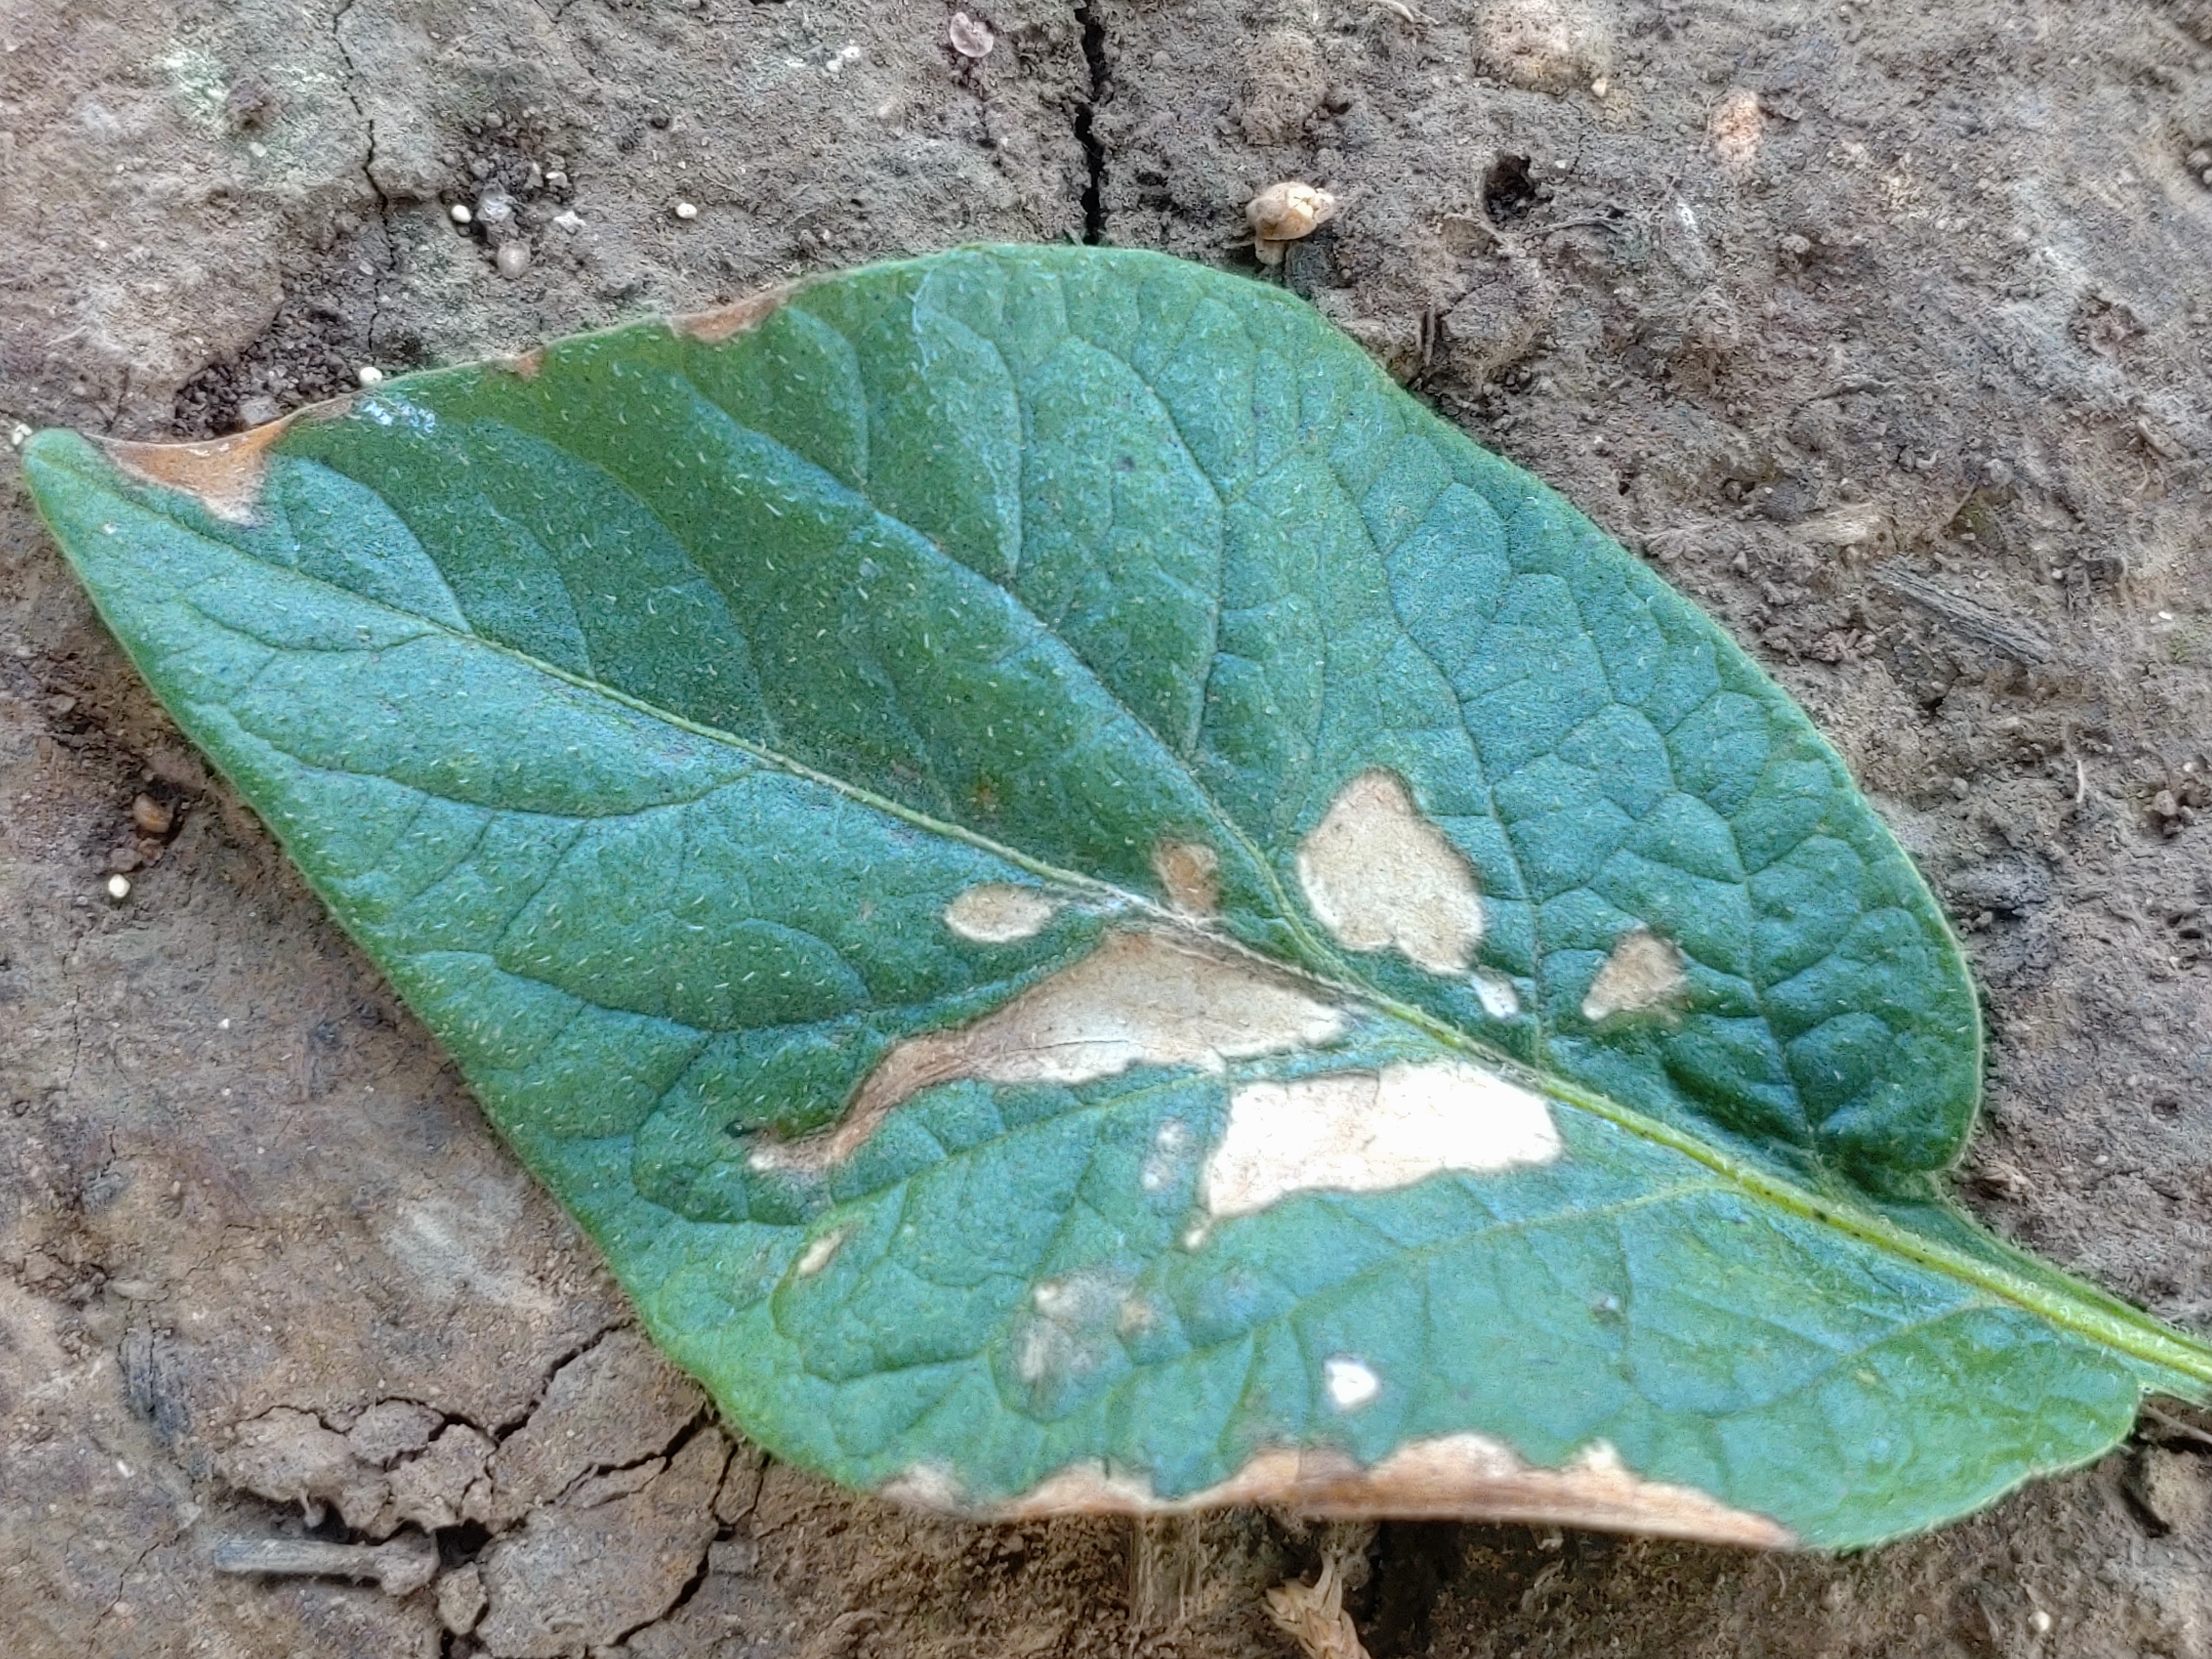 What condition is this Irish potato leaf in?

early blight
